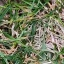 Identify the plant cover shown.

grass
